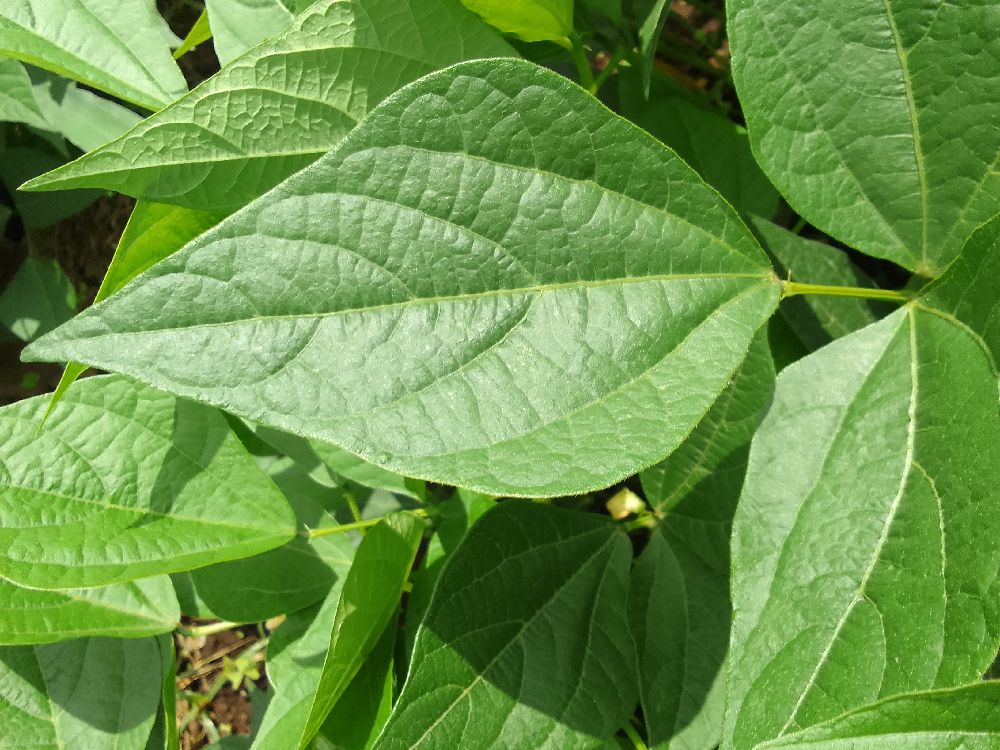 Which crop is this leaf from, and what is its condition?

common bean, healthy
